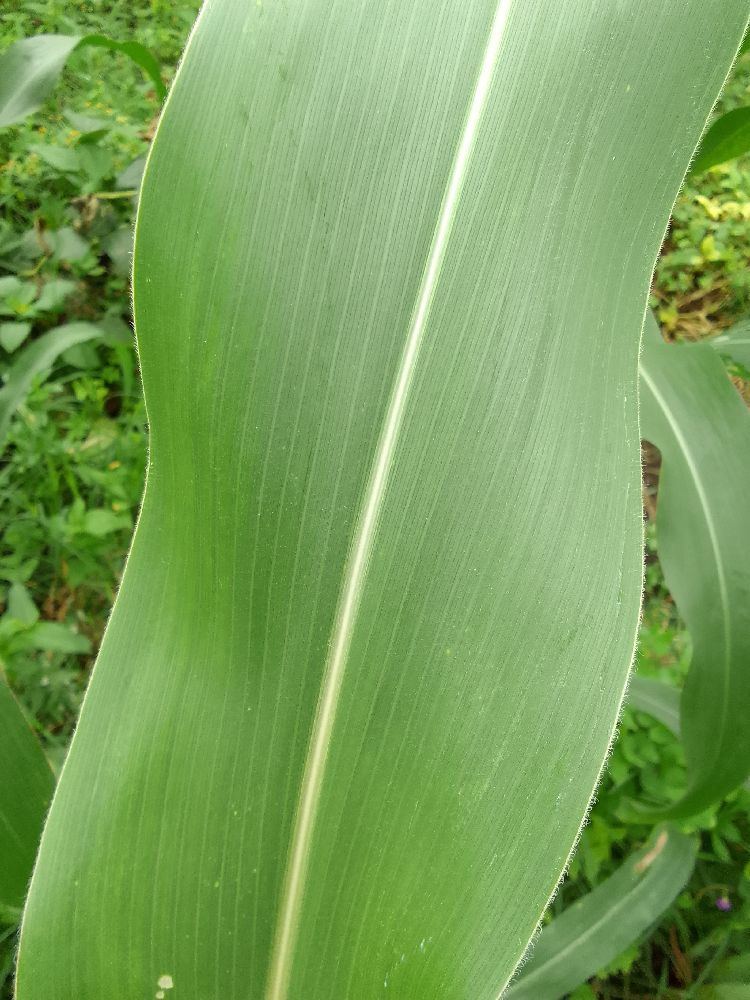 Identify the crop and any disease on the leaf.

maize, healthy
